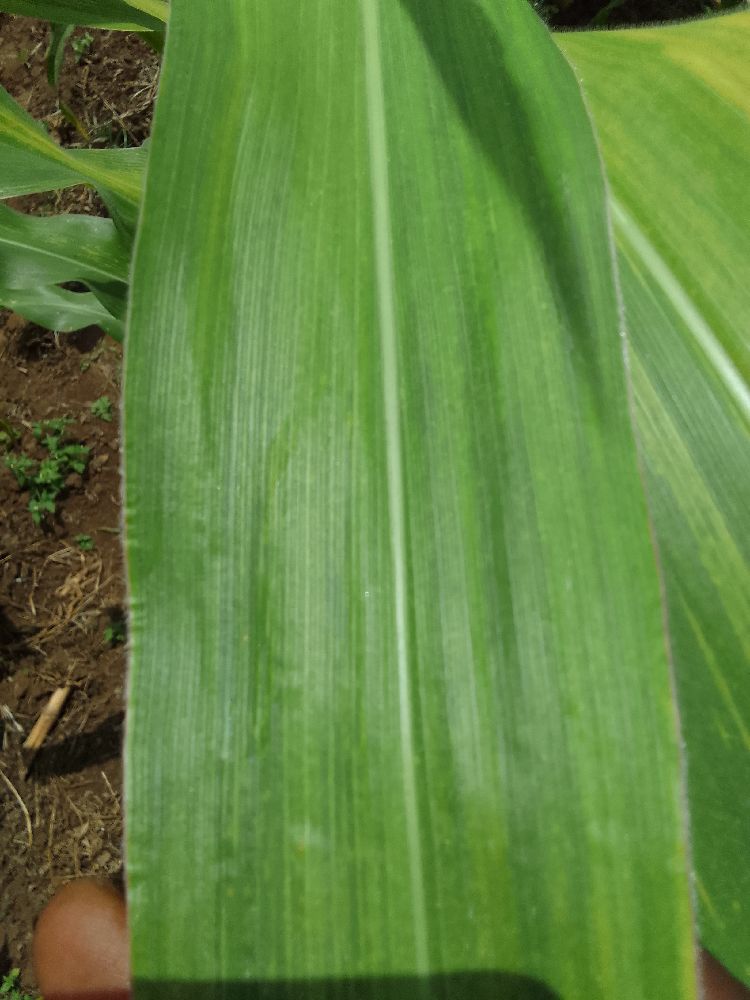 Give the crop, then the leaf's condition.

maize, maize lethal necrosis
